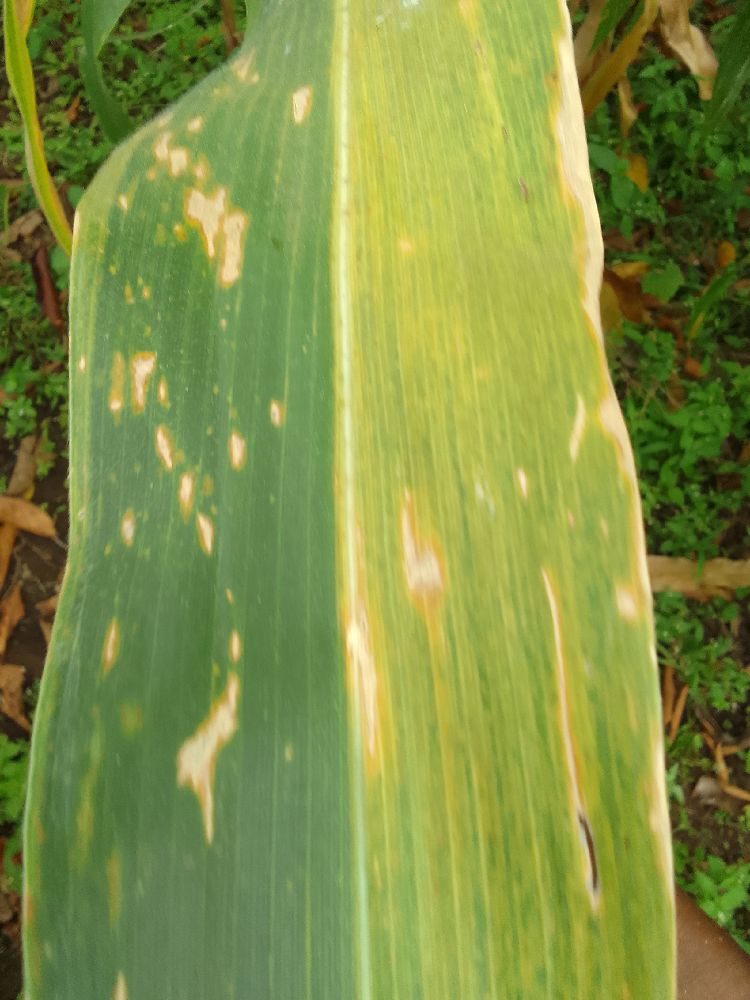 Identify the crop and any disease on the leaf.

maize, maize lethal necrosis
